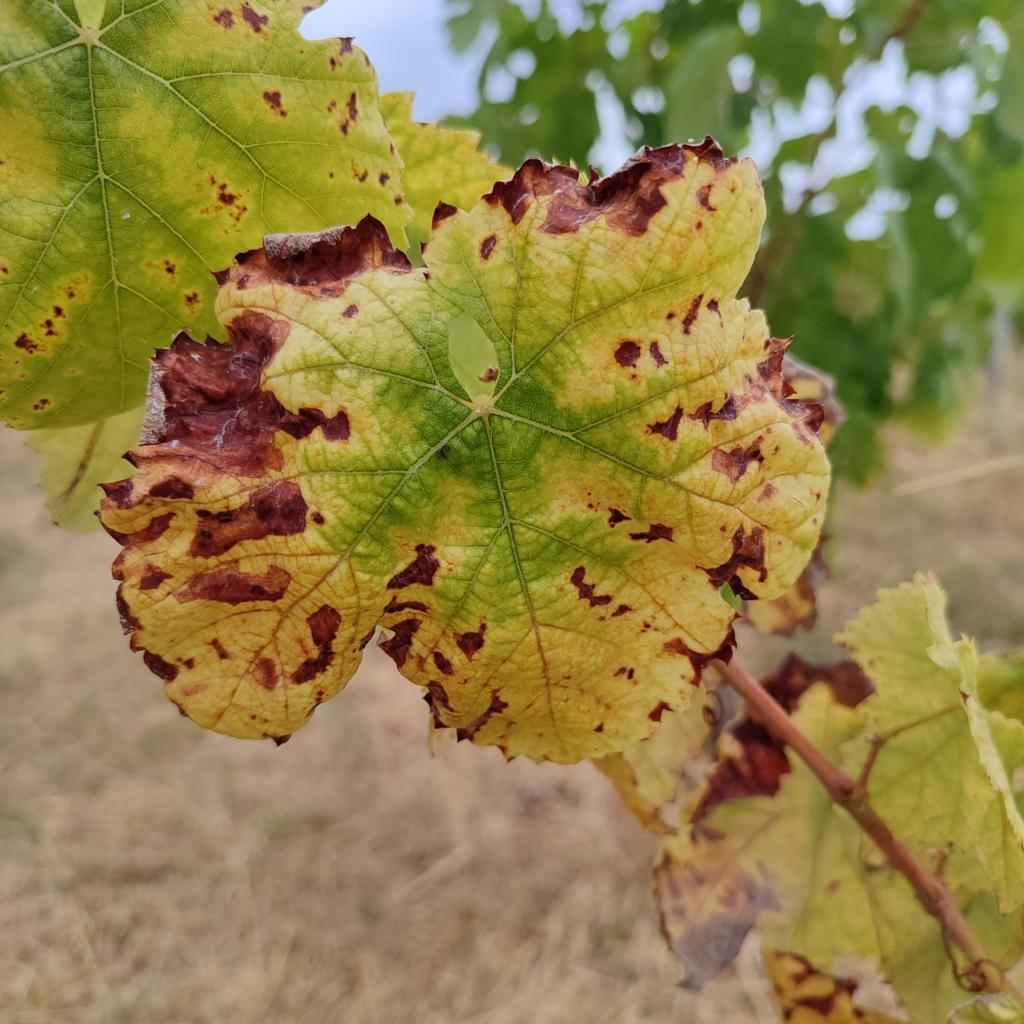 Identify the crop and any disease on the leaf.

grapevine, esca complex
